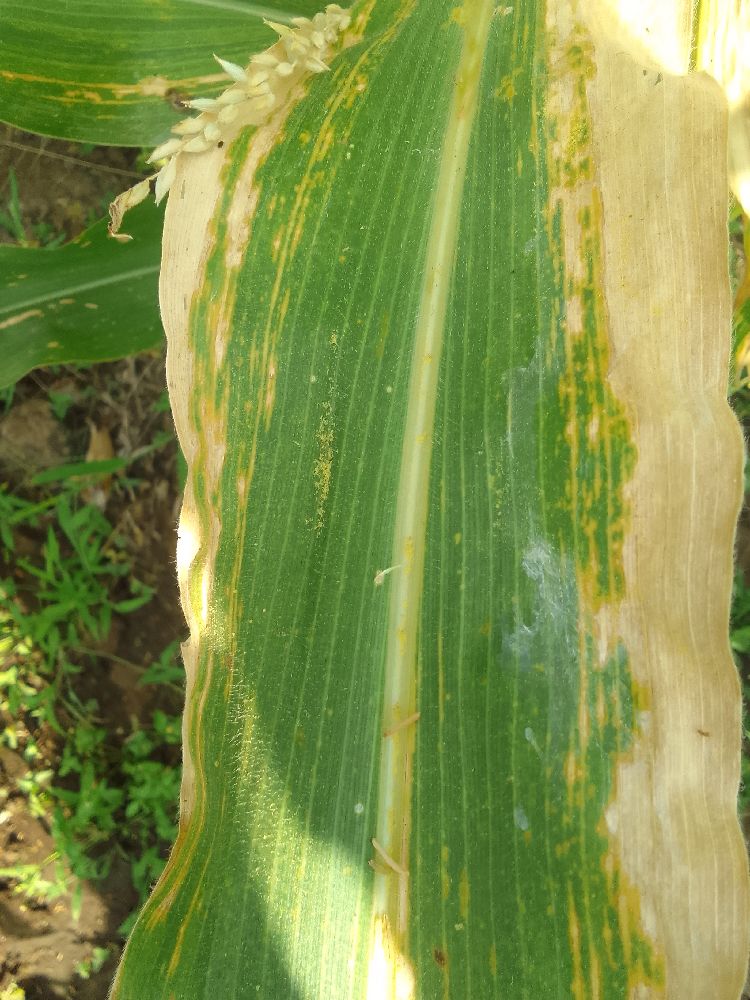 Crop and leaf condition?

maize, maize lethal necrosis
